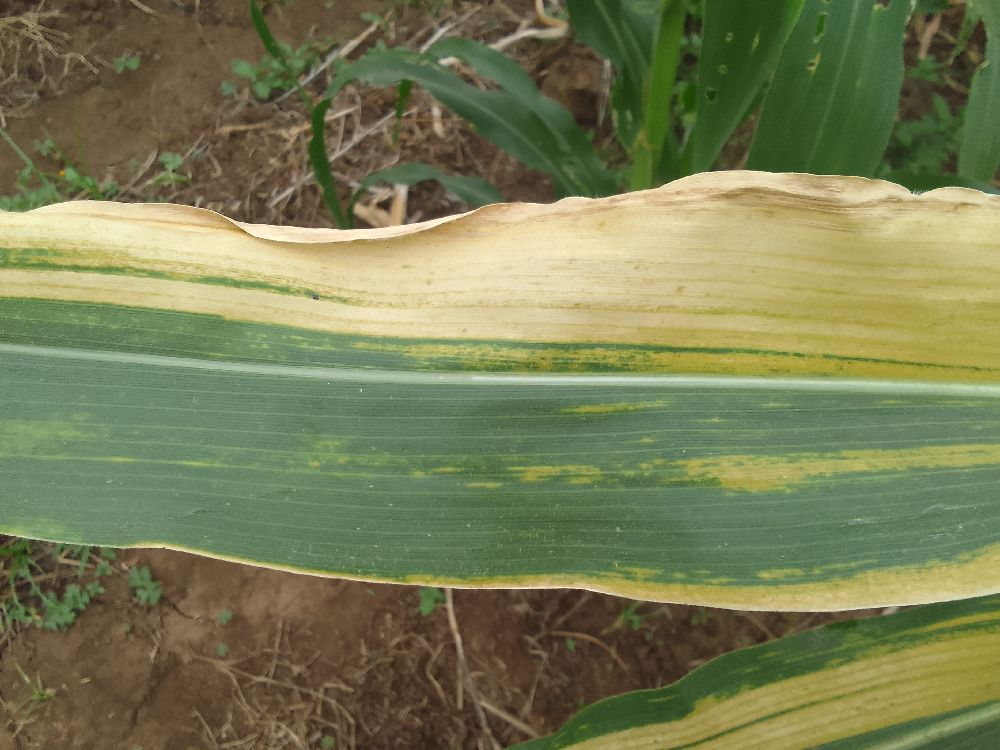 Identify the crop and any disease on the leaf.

maize, maize lethal necrosis
